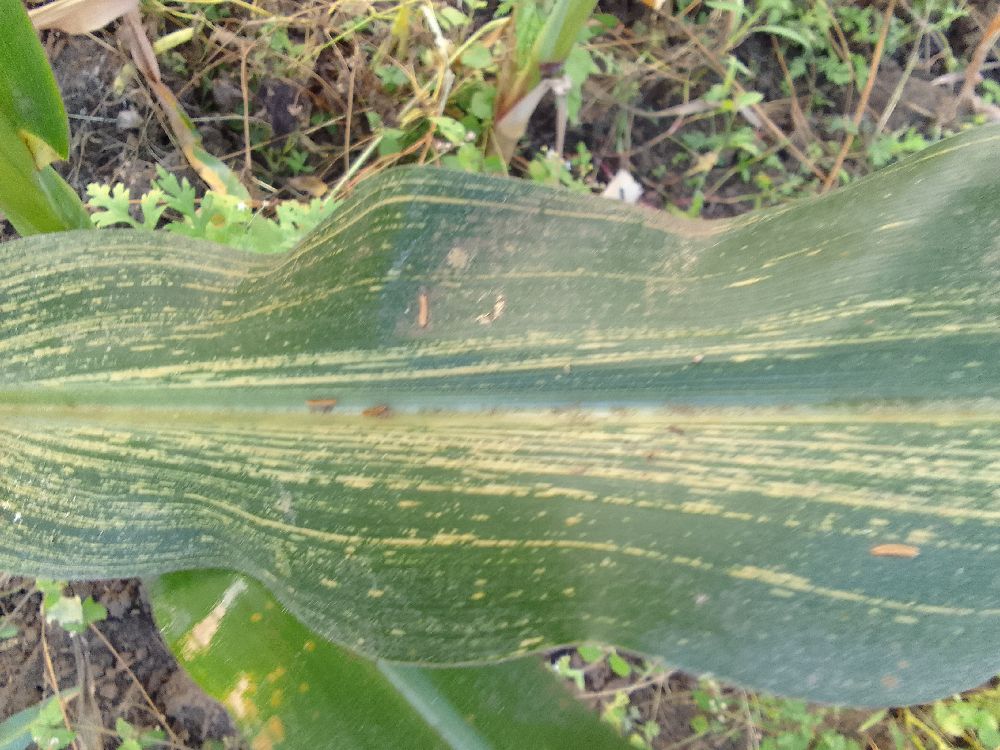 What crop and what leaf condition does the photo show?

maize, maize streak virus
